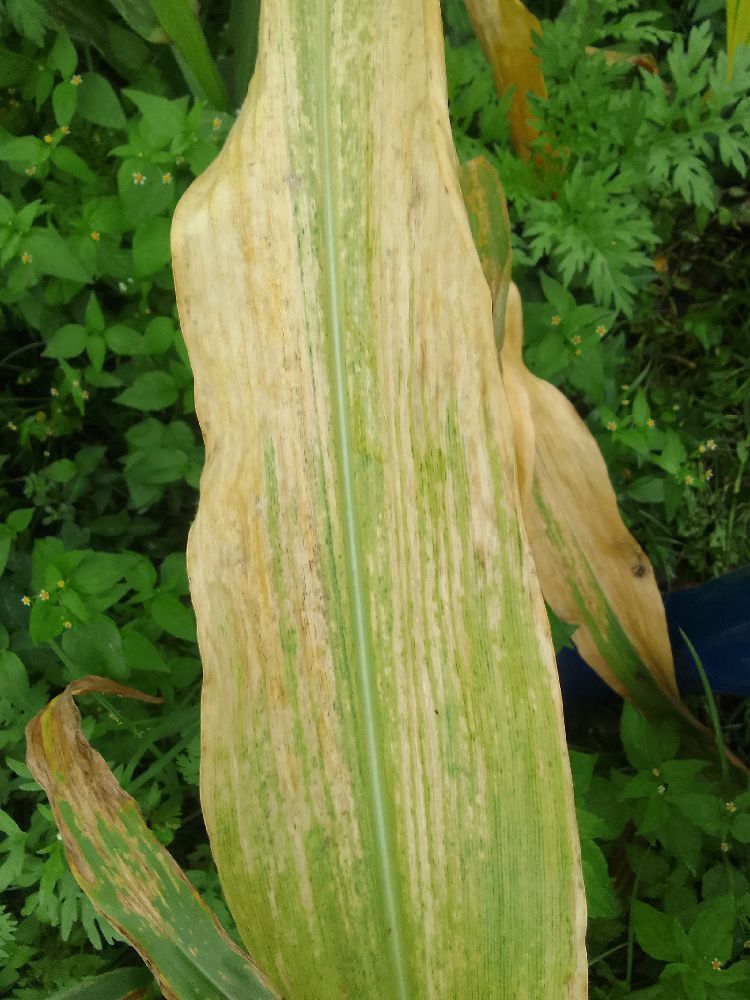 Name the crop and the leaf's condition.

maize, maize lethal necrosis
